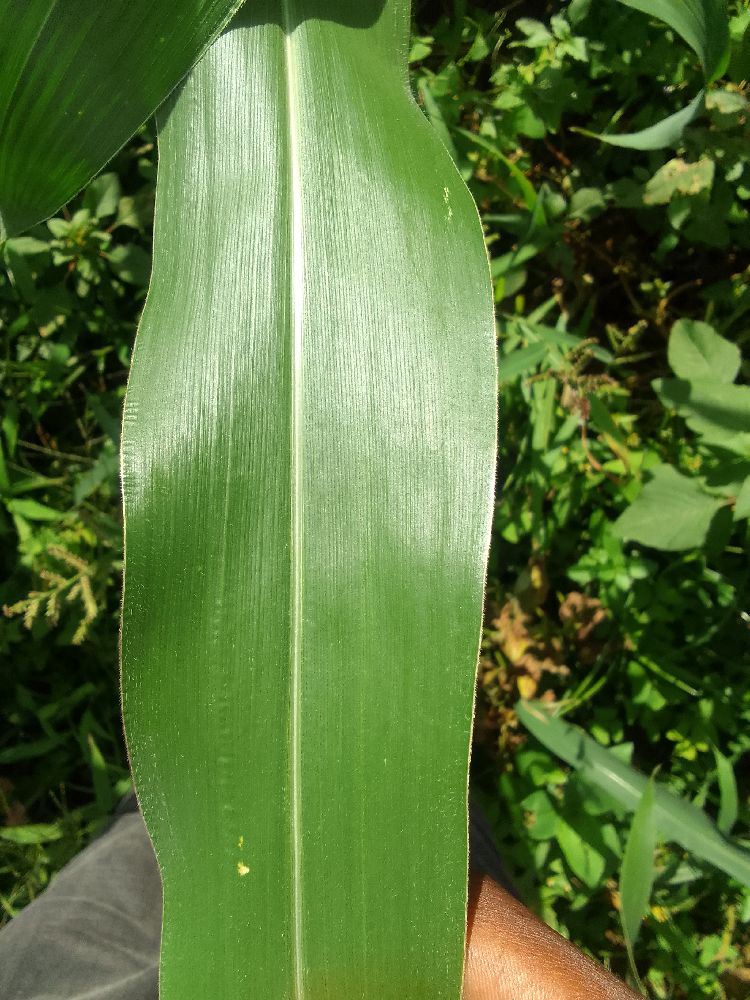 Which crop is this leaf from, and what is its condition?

maize, healthy
